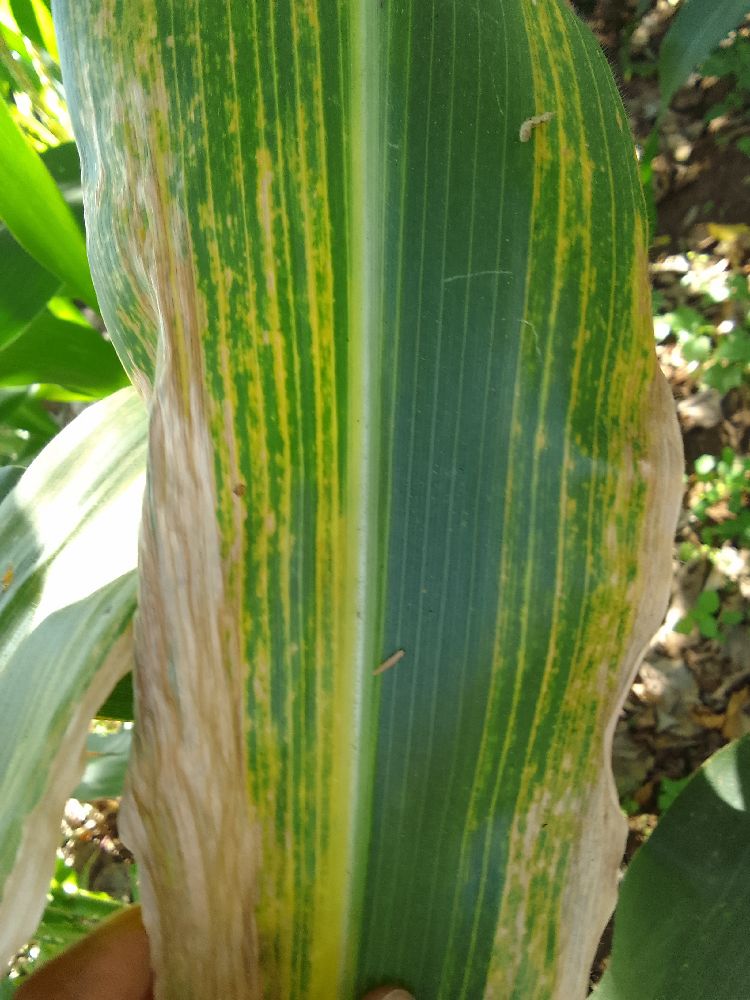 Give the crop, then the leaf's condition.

maize, maize lethal necrosis
